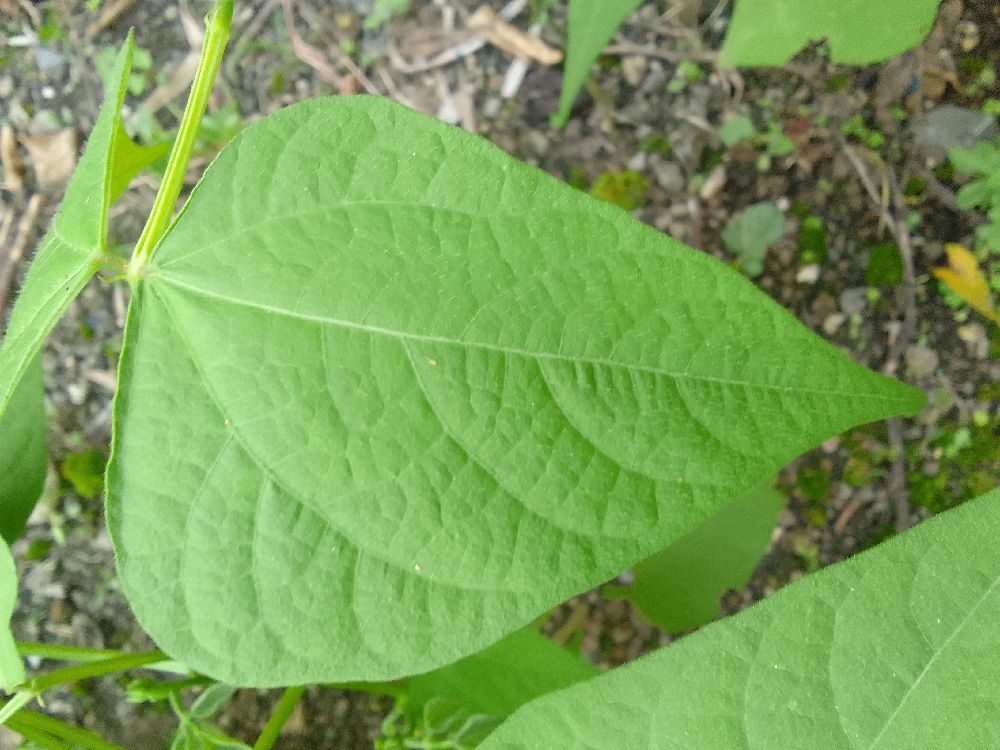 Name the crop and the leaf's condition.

common bean, healthy
